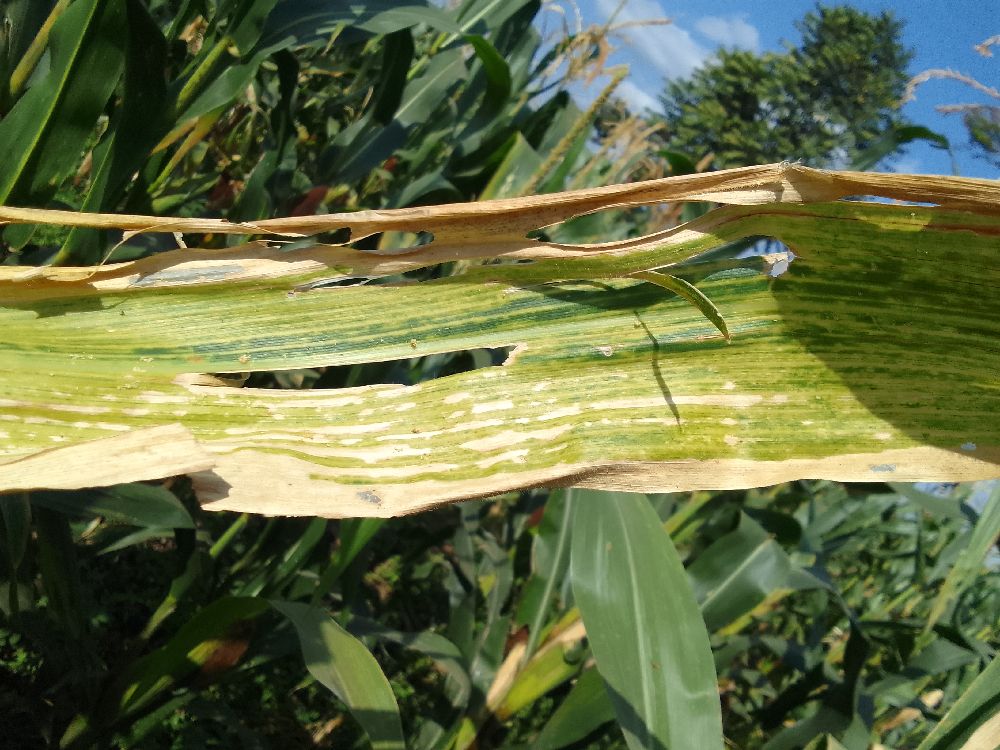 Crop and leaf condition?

maize, maize lethal necrosis
